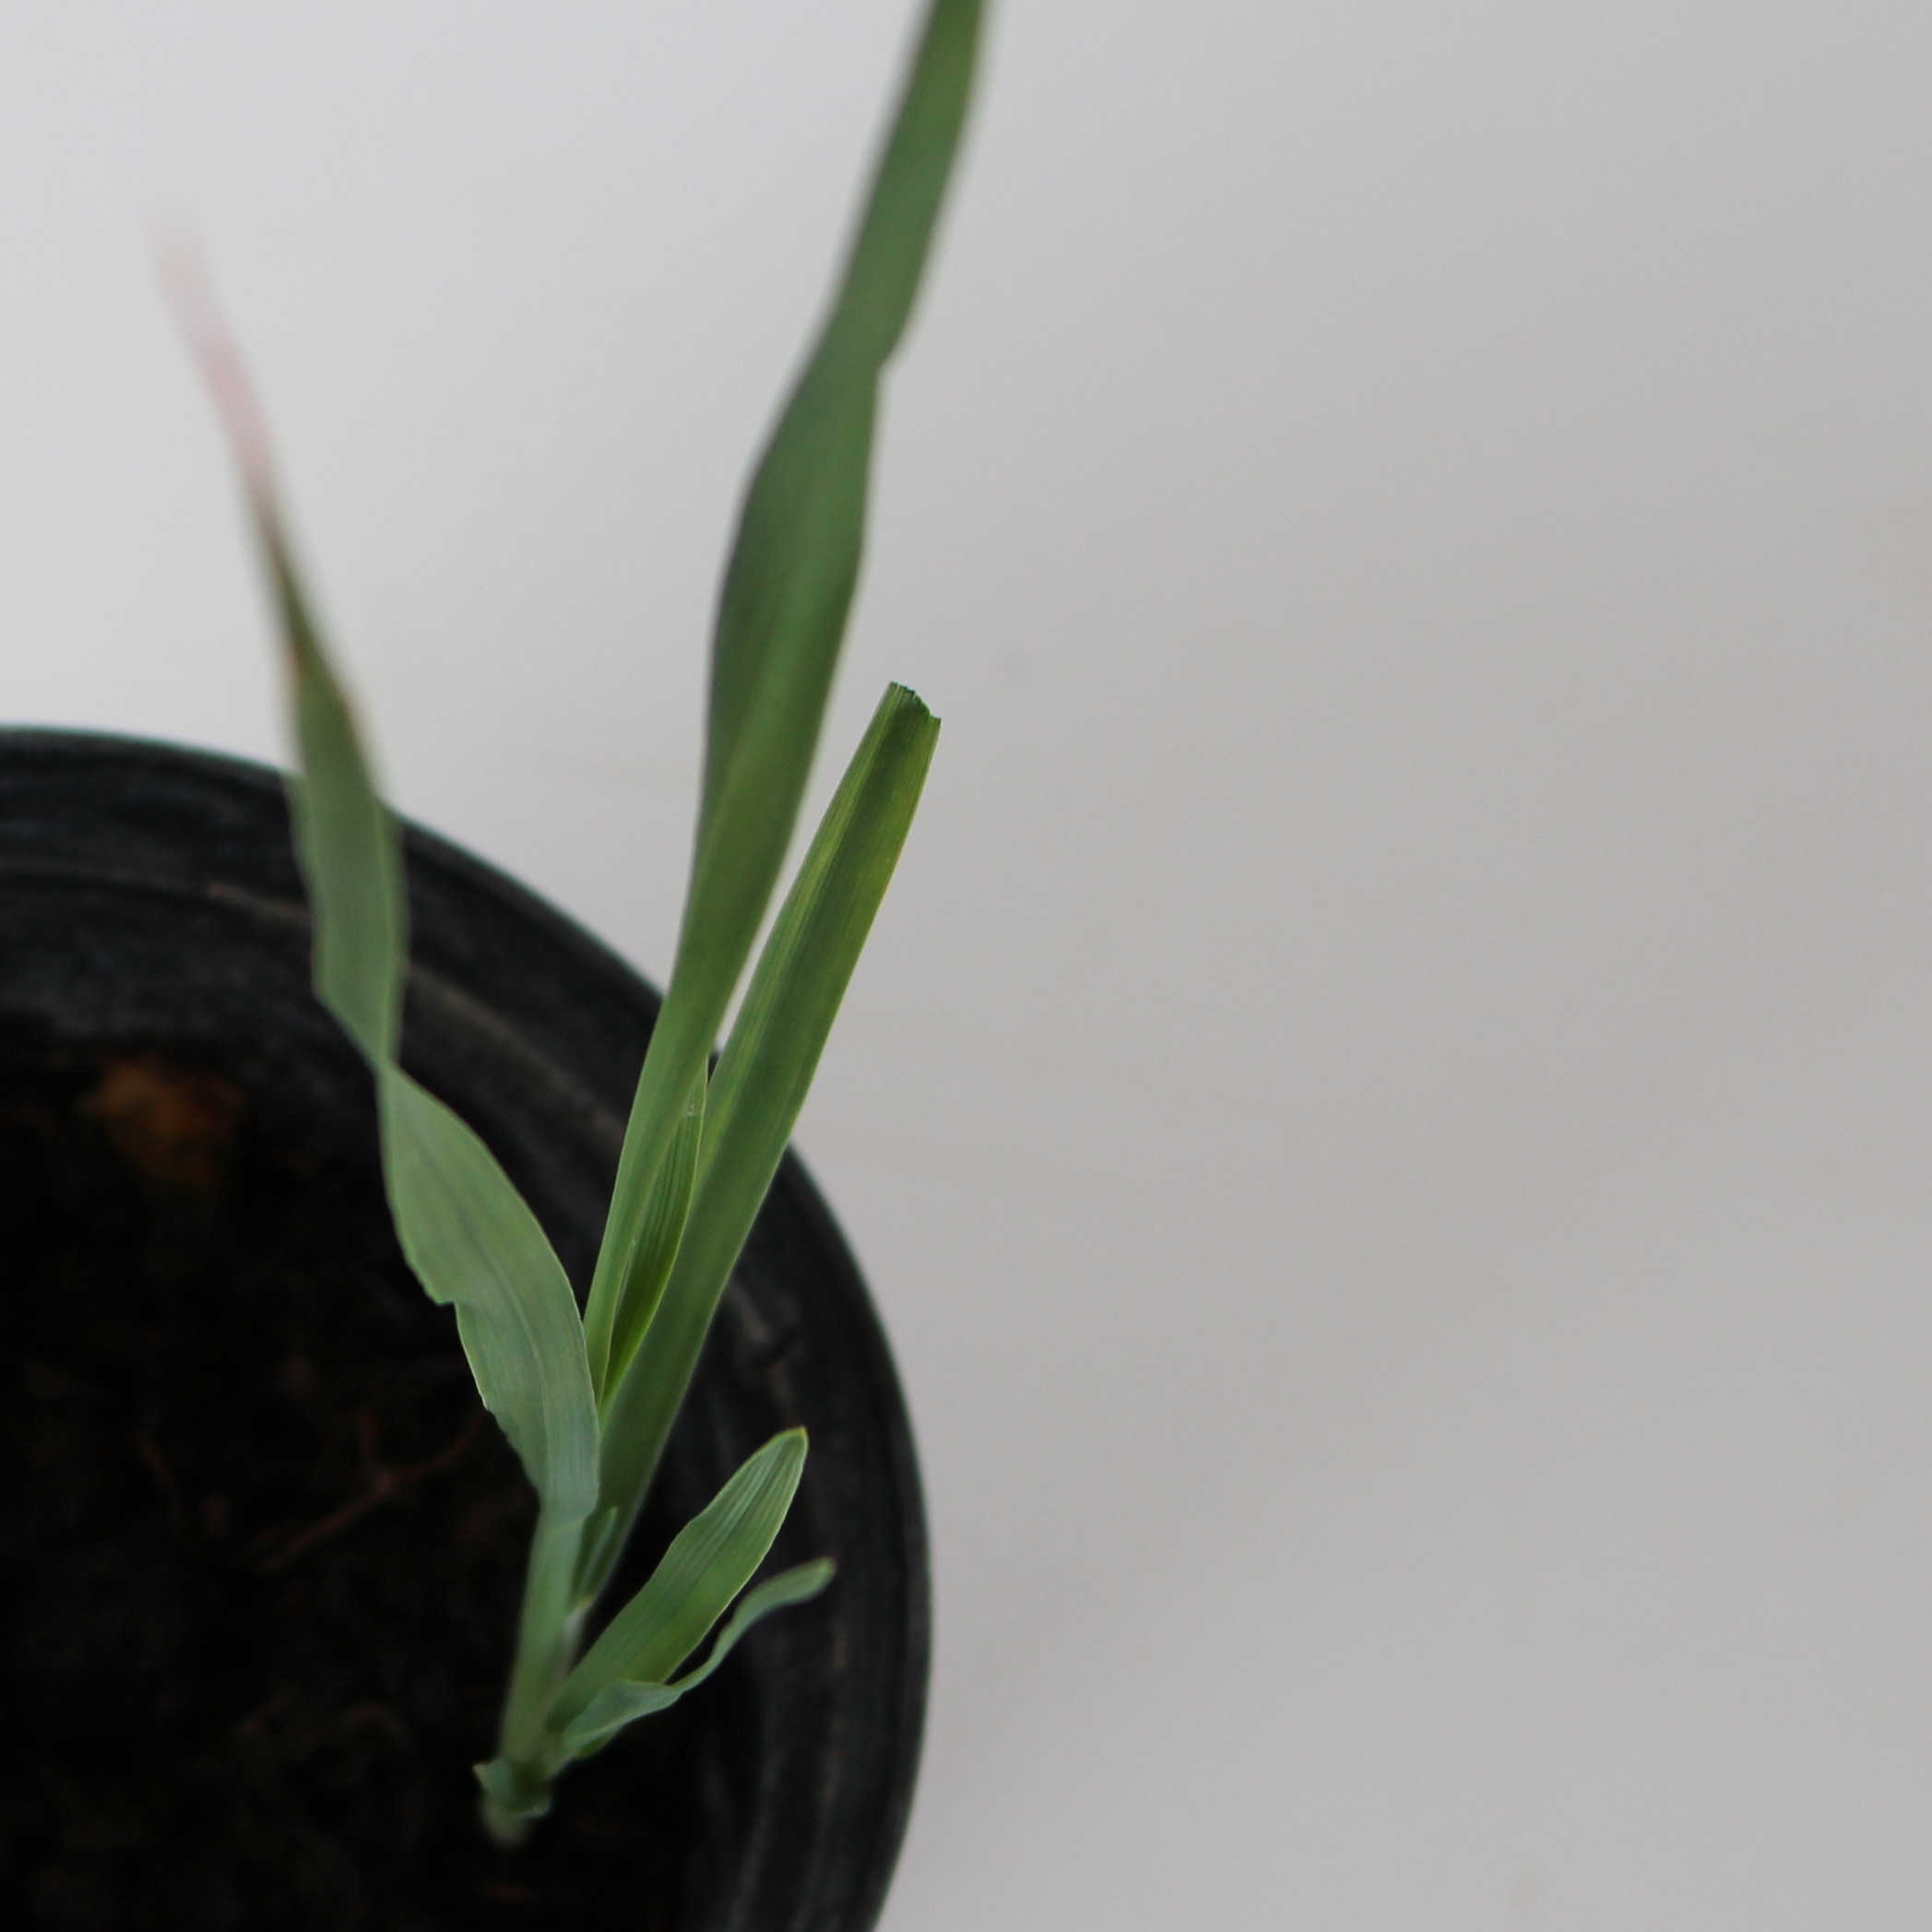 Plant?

Avena sterilis
